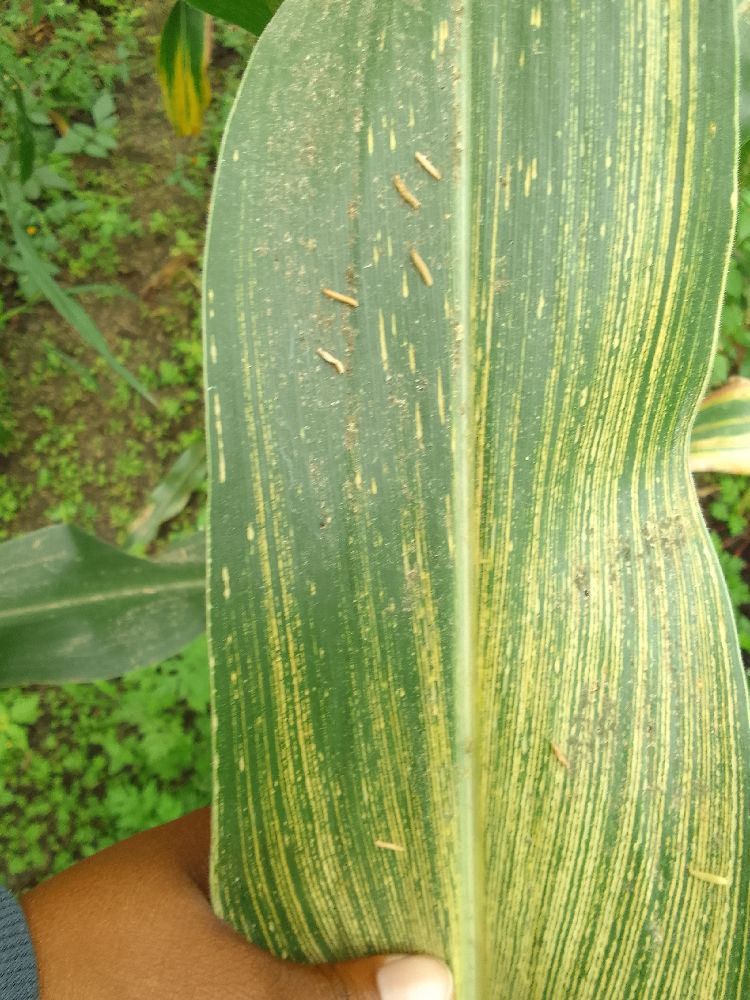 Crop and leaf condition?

maize, maize streak virus
